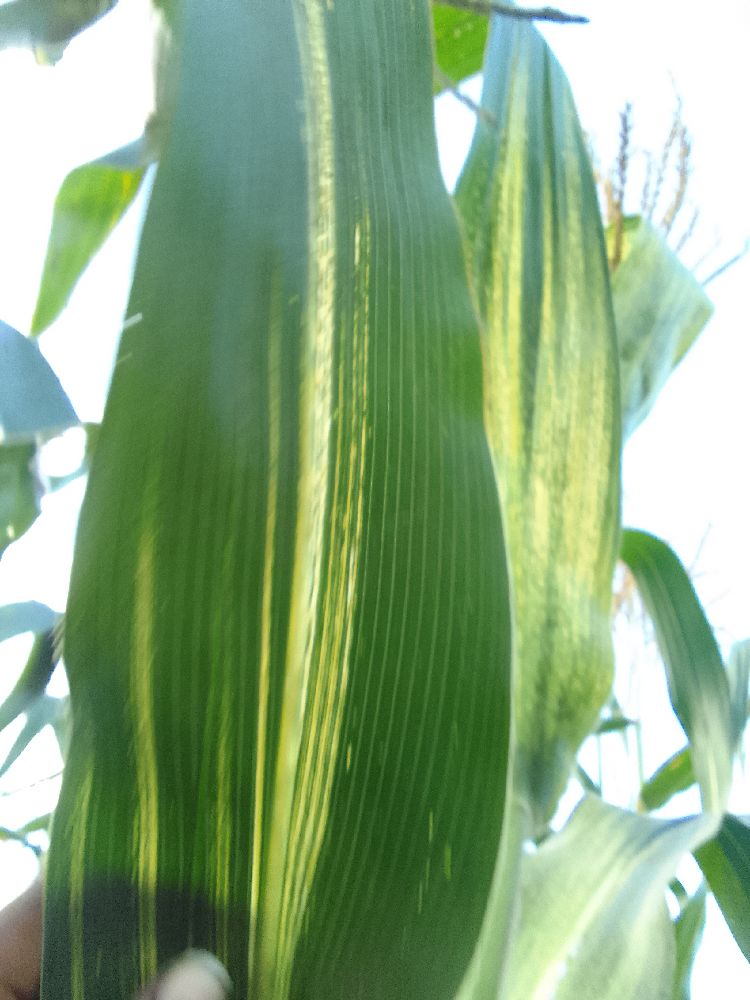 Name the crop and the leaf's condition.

maize, maize streak virus
